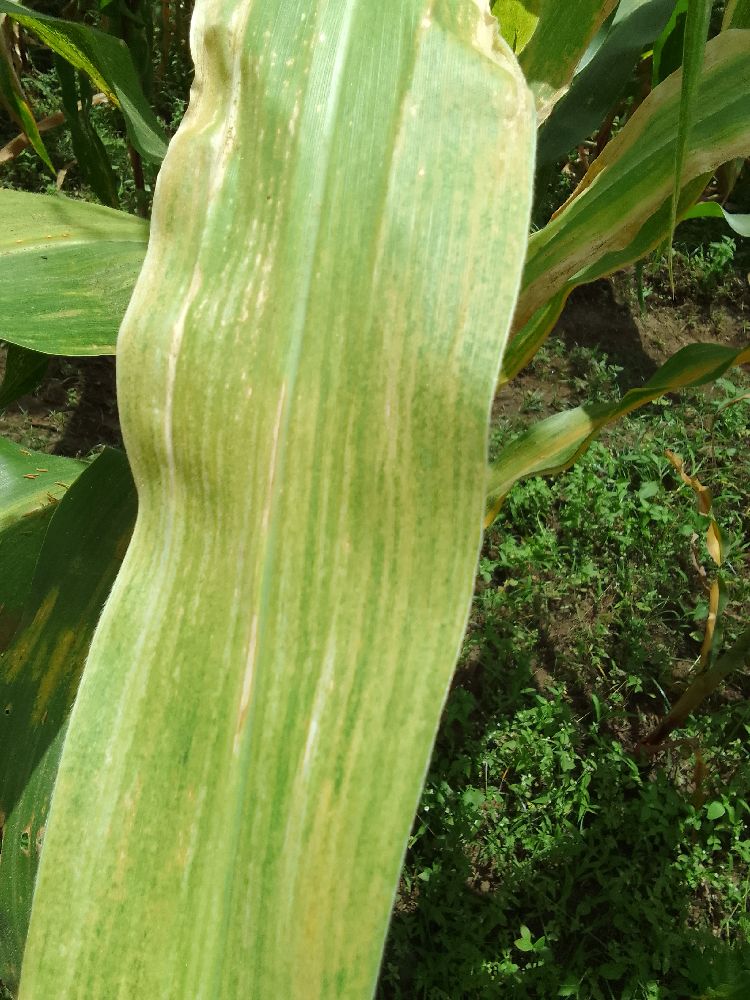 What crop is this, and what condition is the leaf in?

maize, maize lethal necrosis
